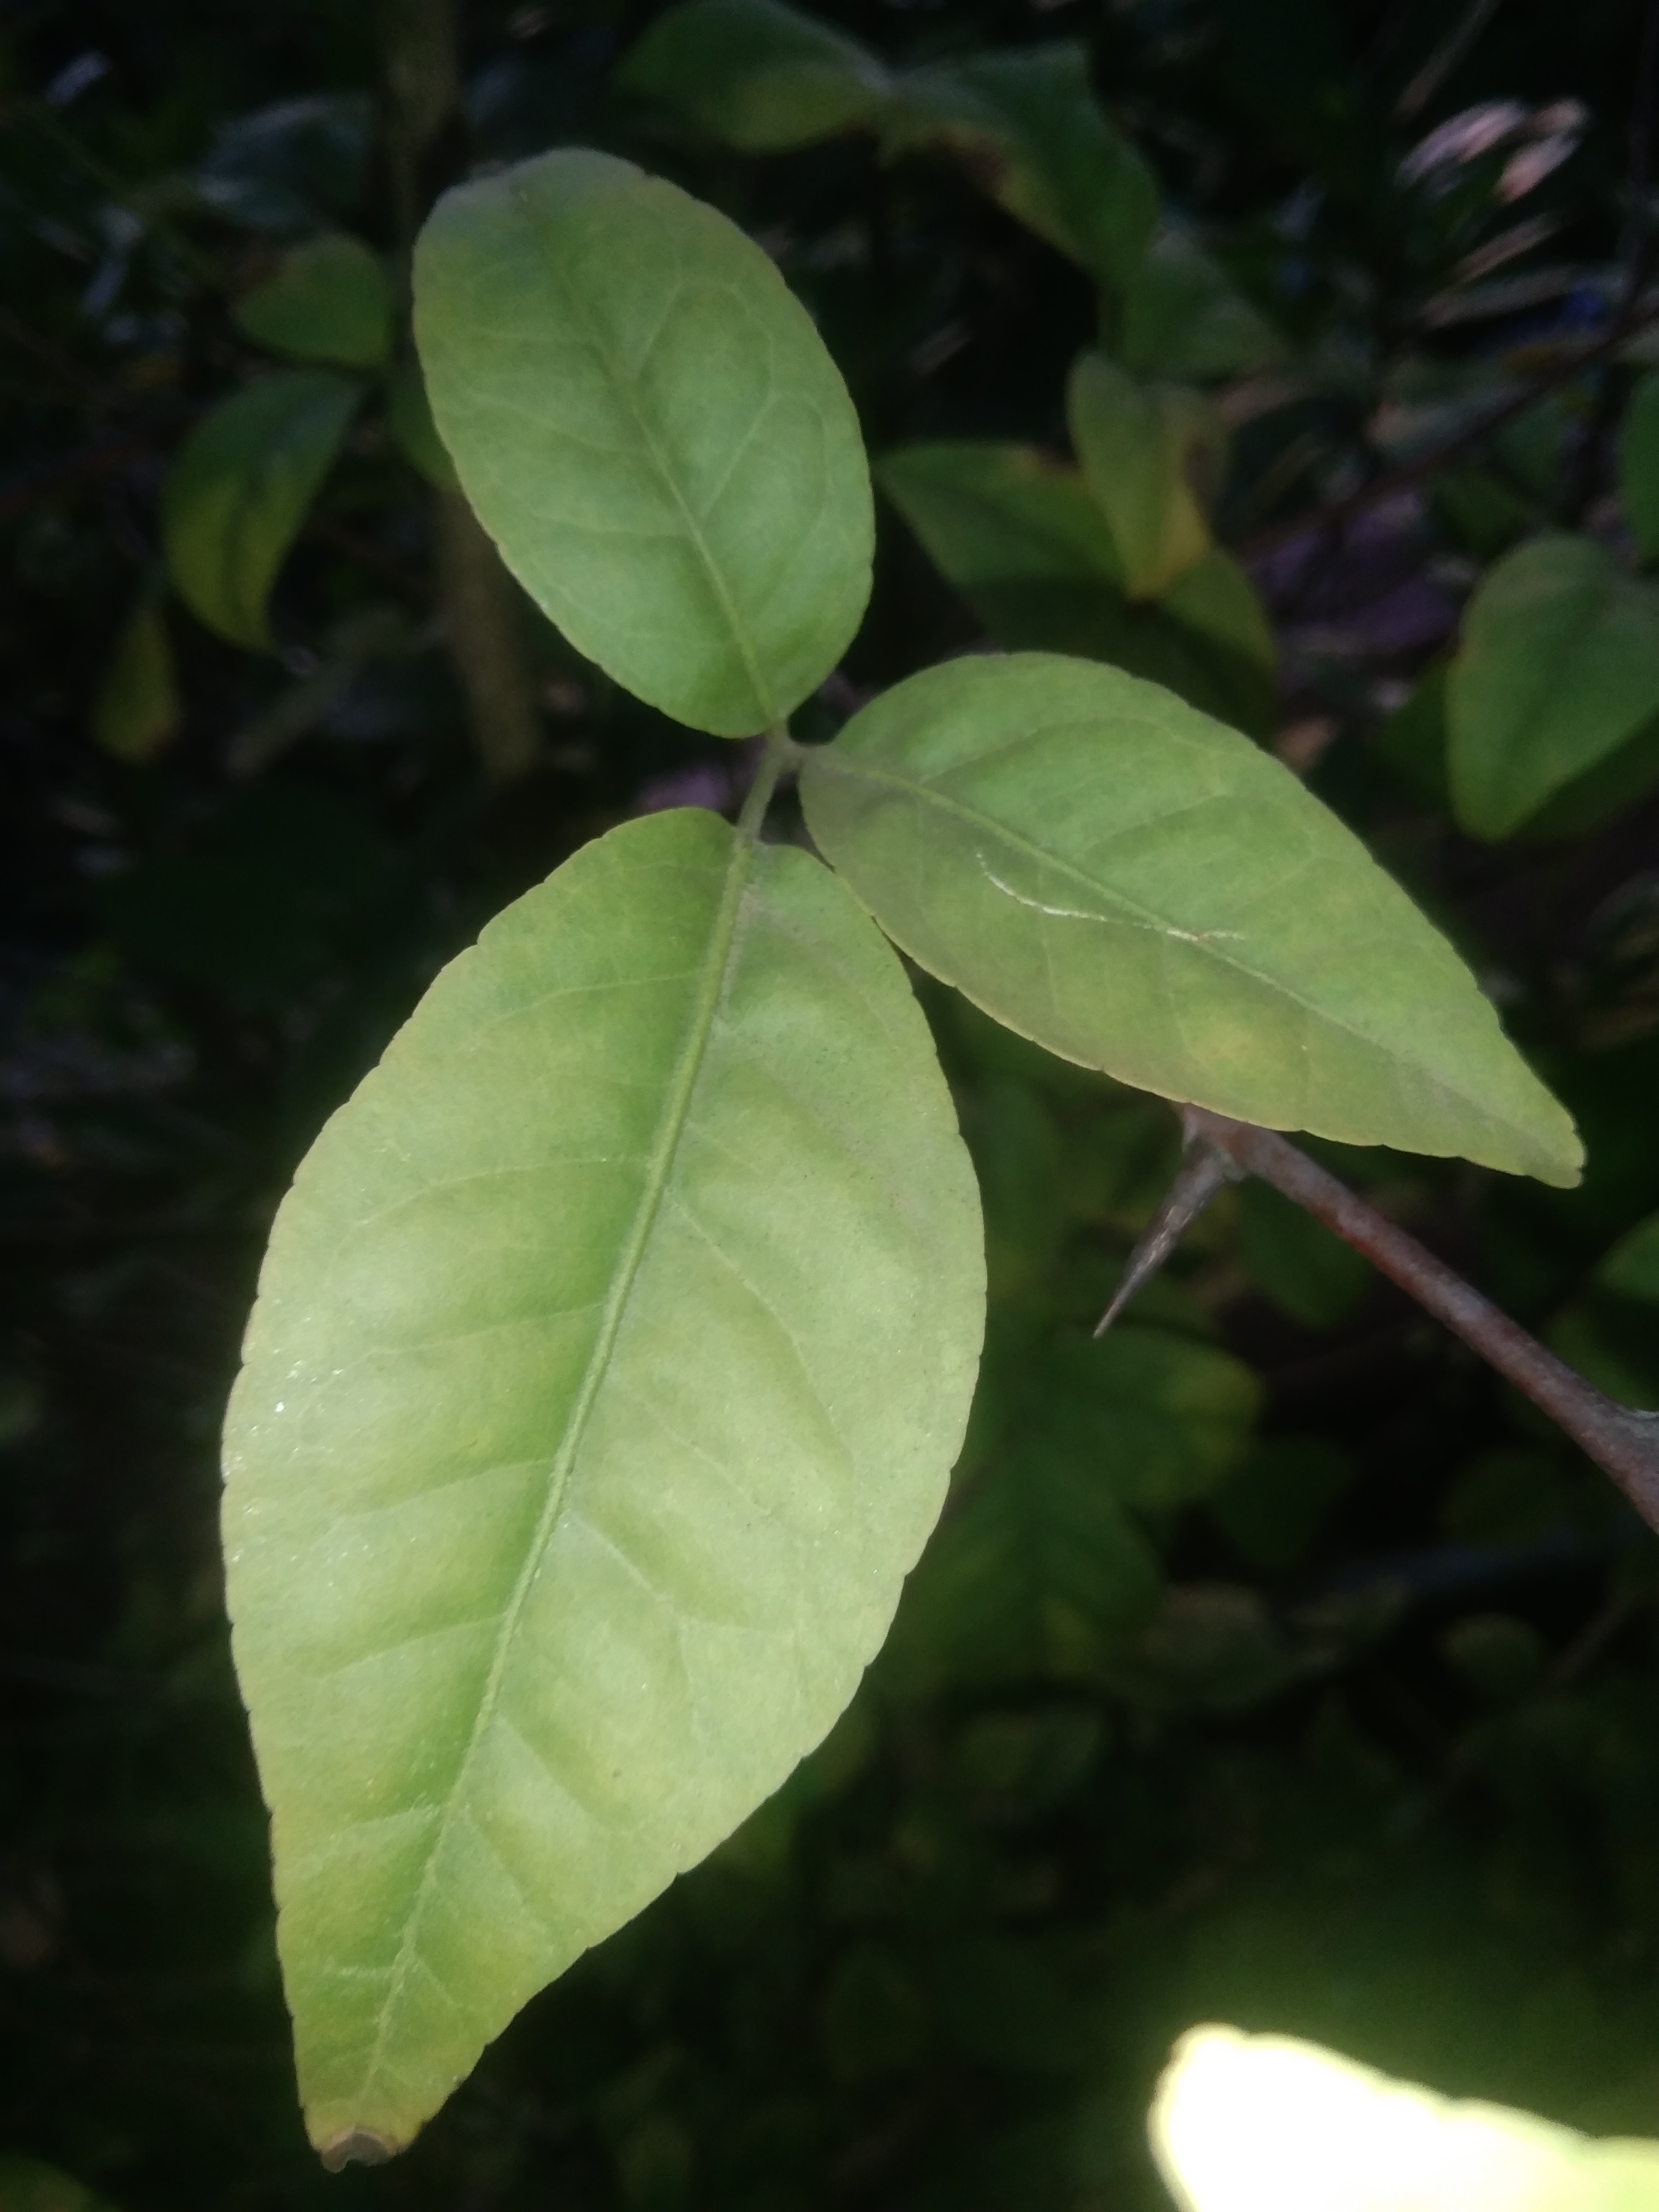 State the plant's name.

wood apple
